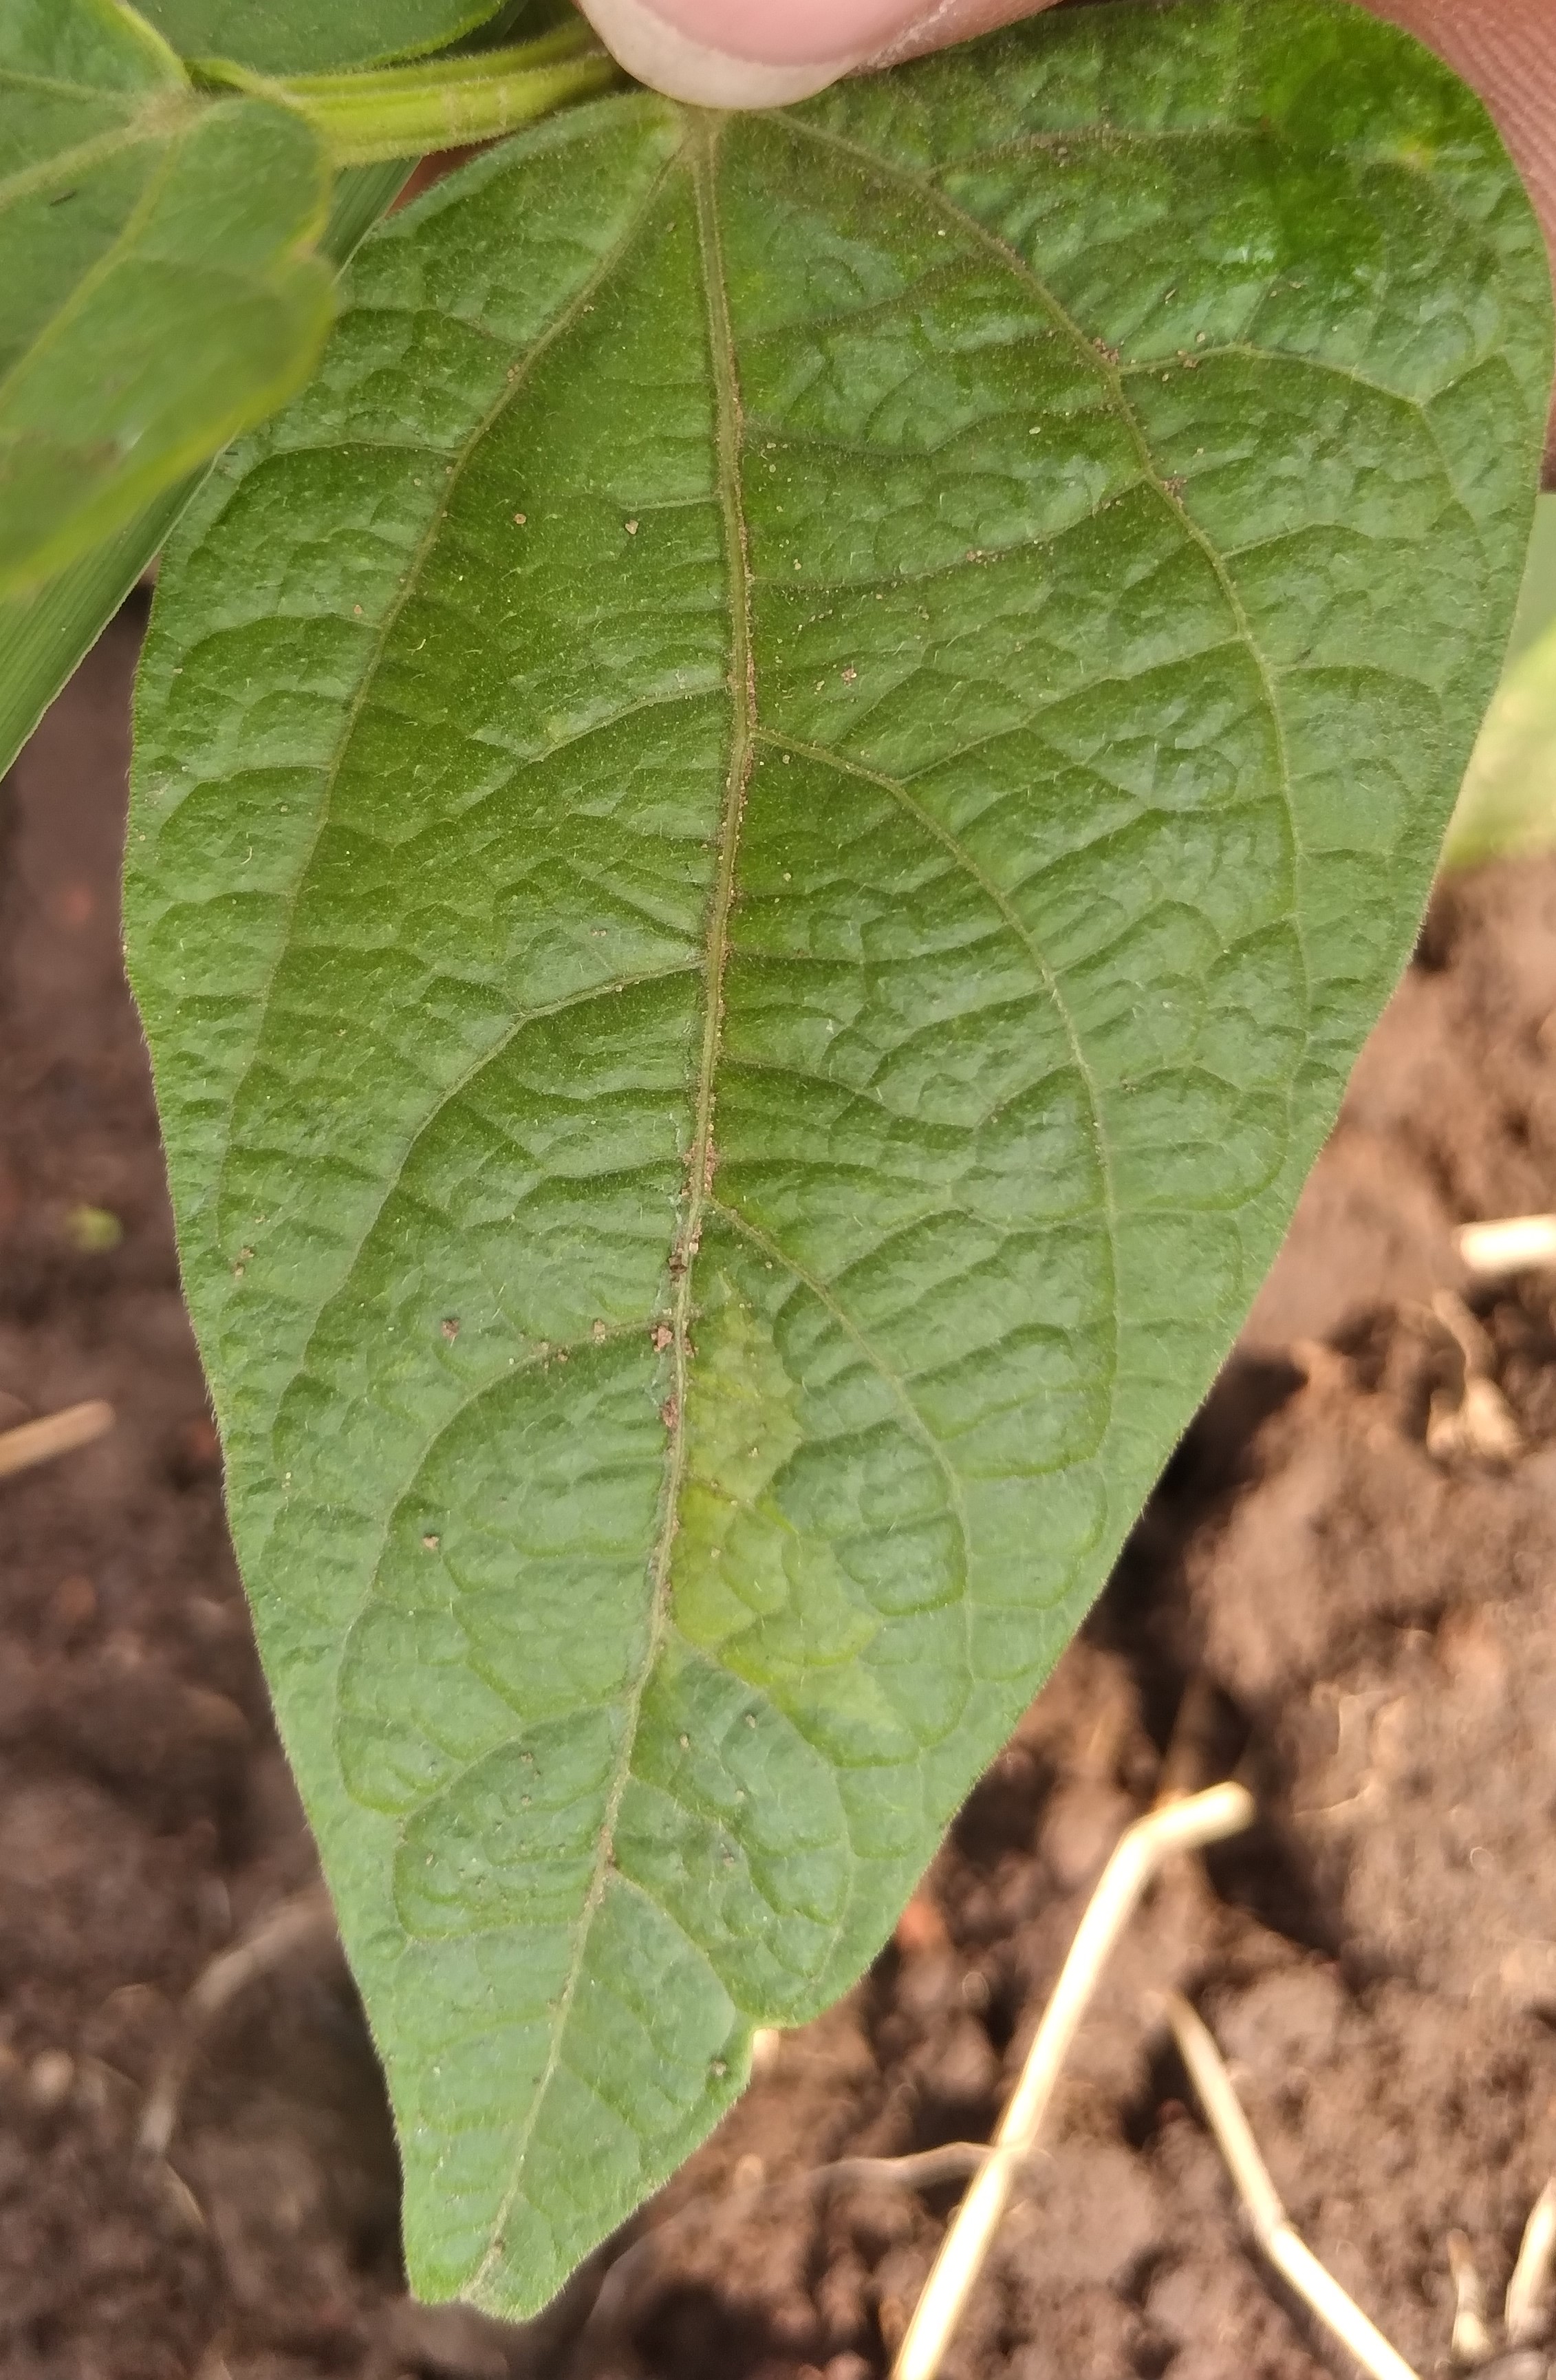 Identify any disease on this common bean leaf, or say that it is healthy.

healthy
